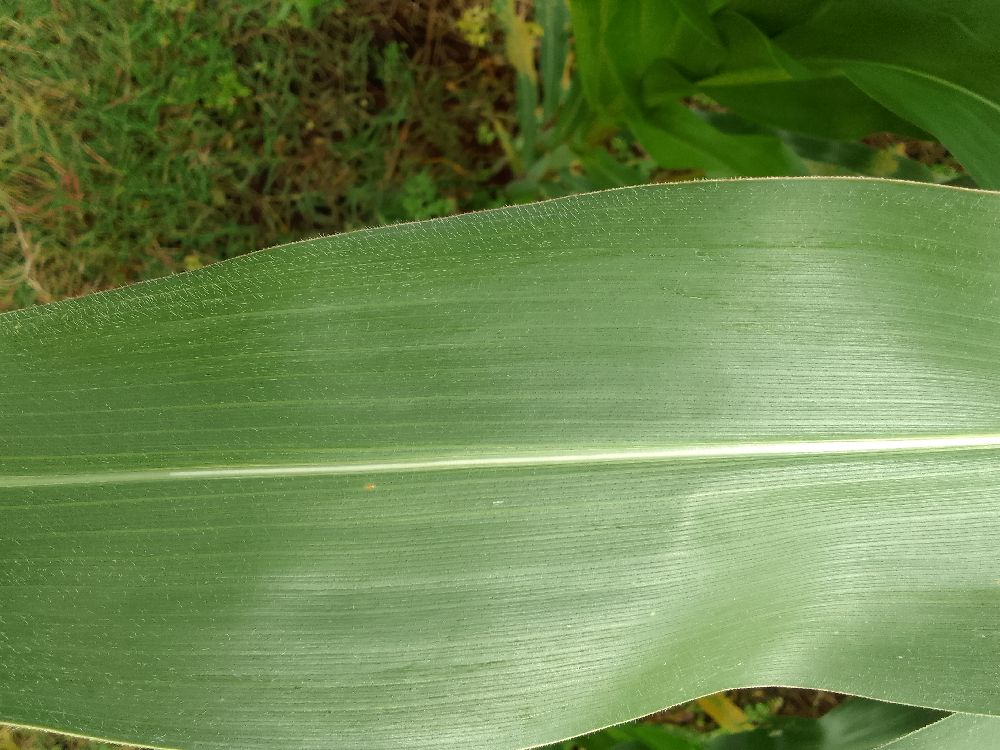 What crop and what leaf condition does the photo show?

maize, healthy
